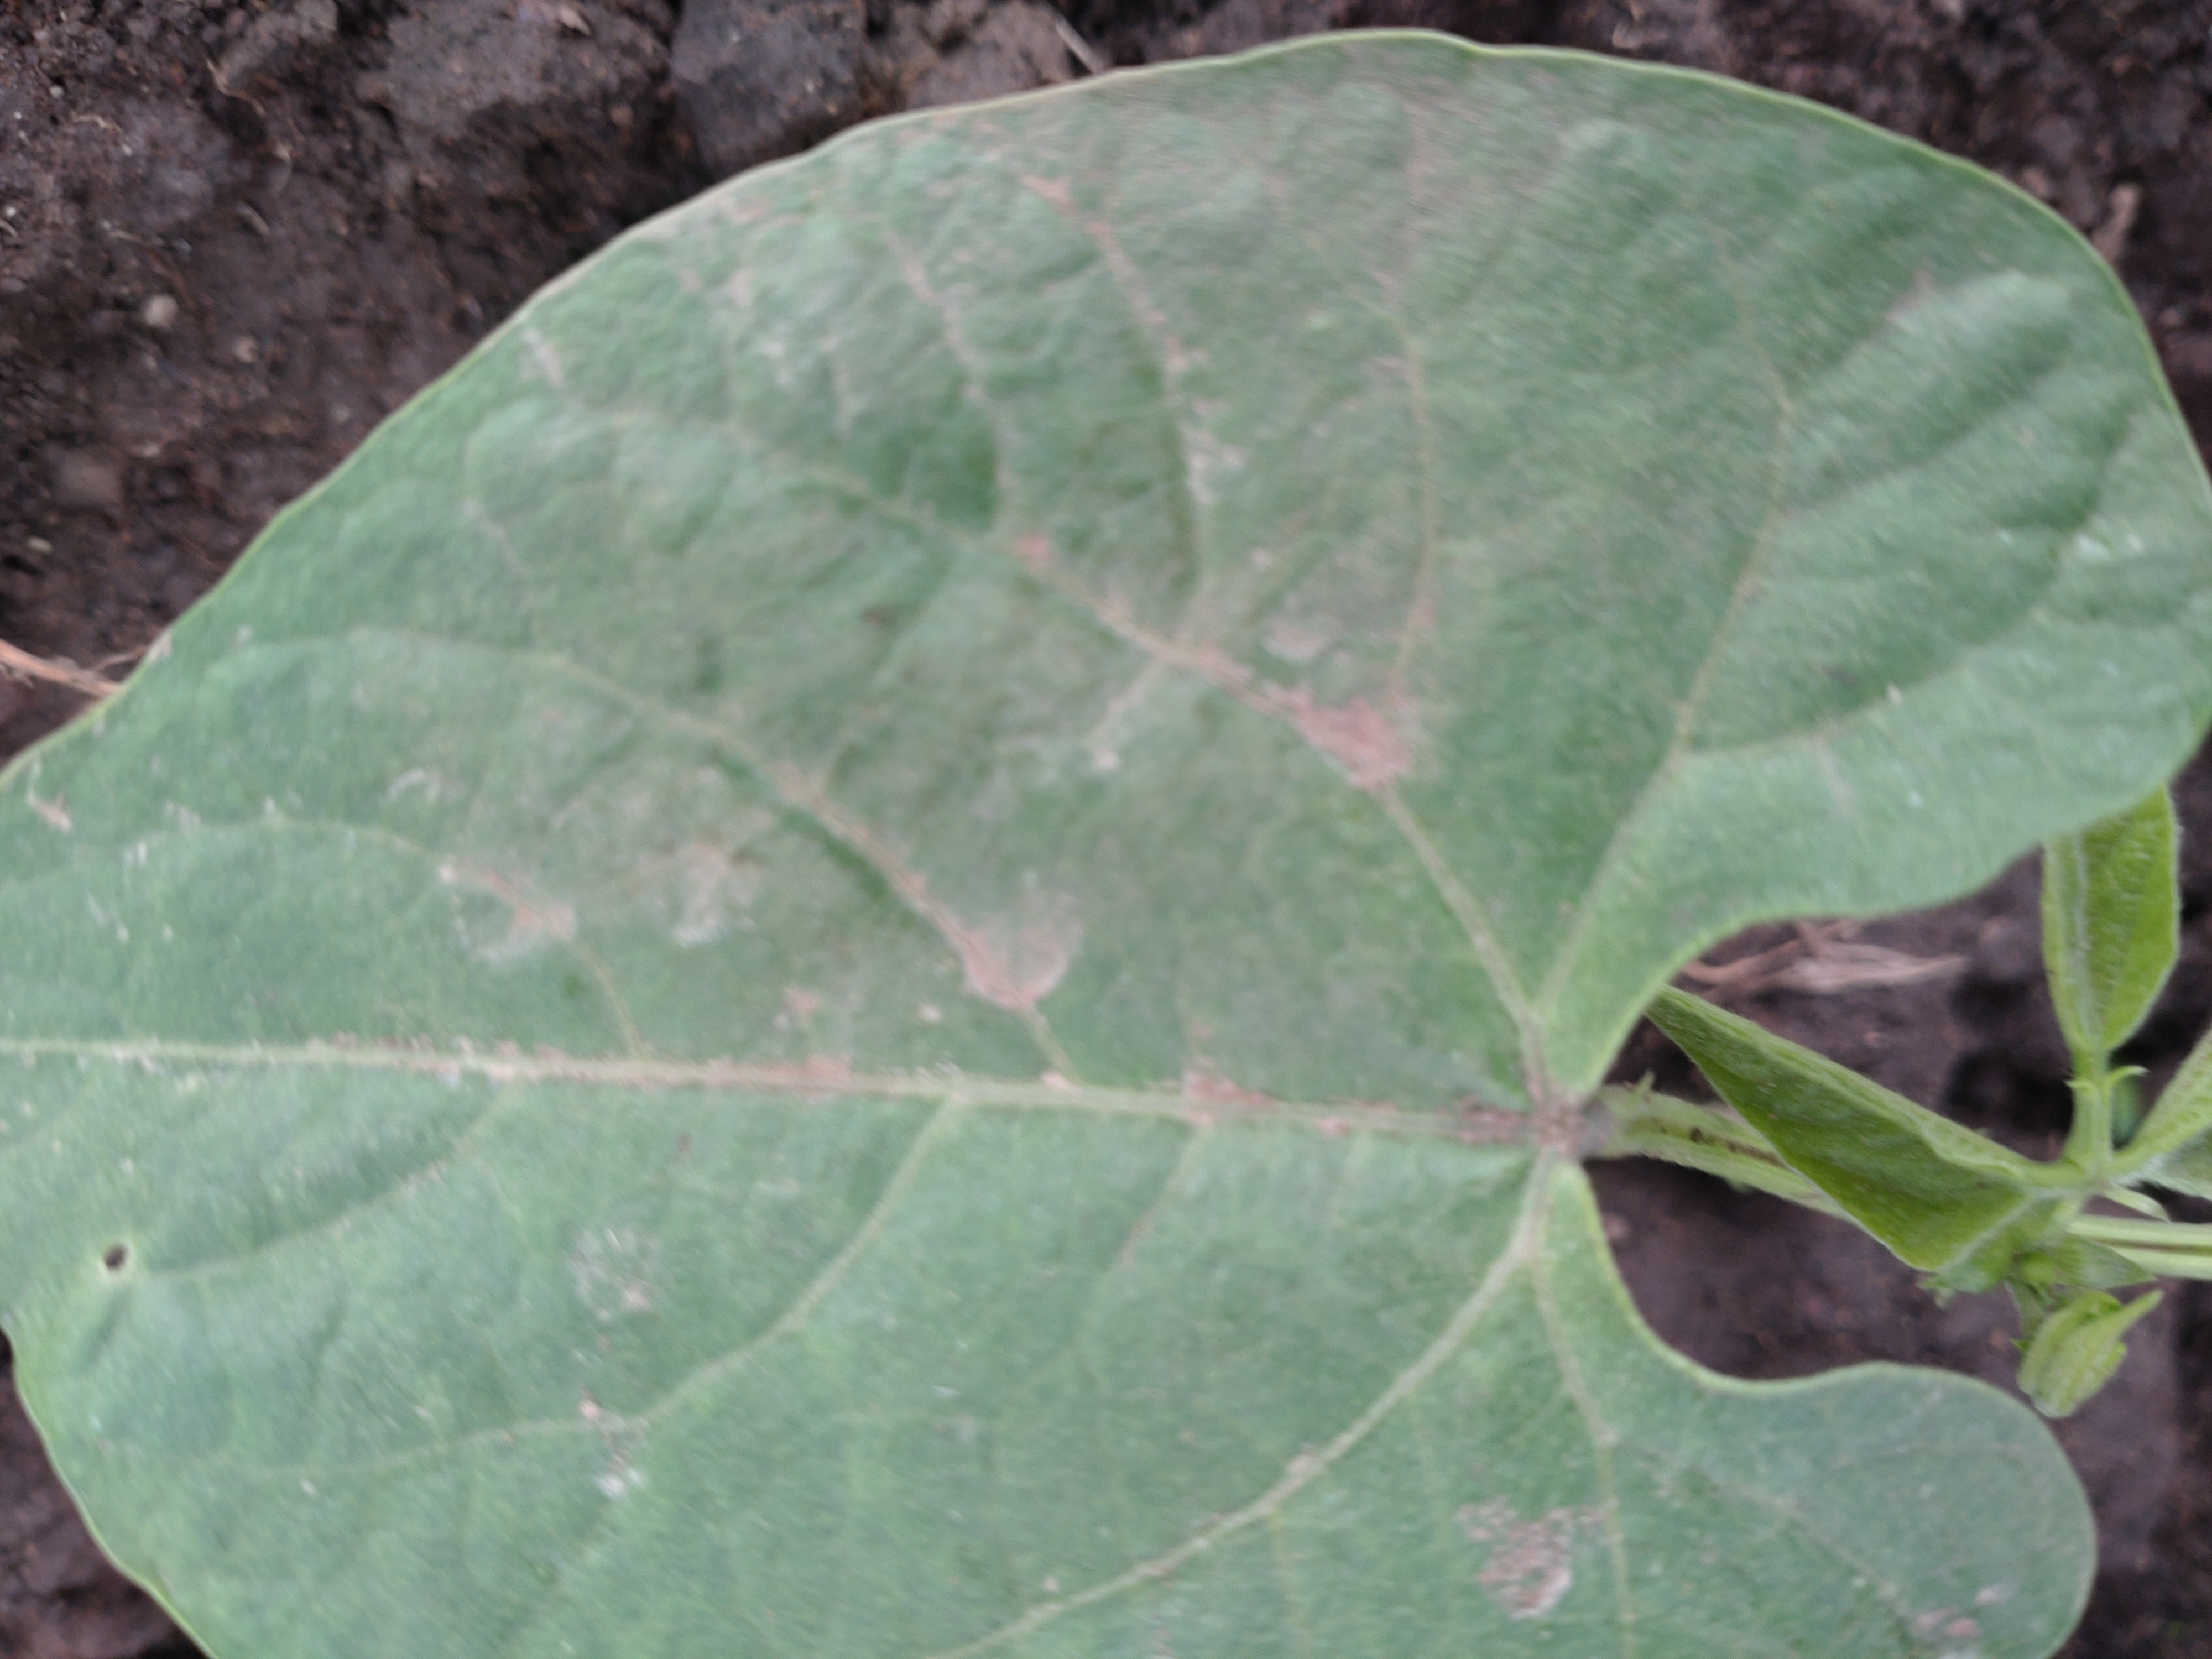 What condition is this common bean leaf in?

healthy
